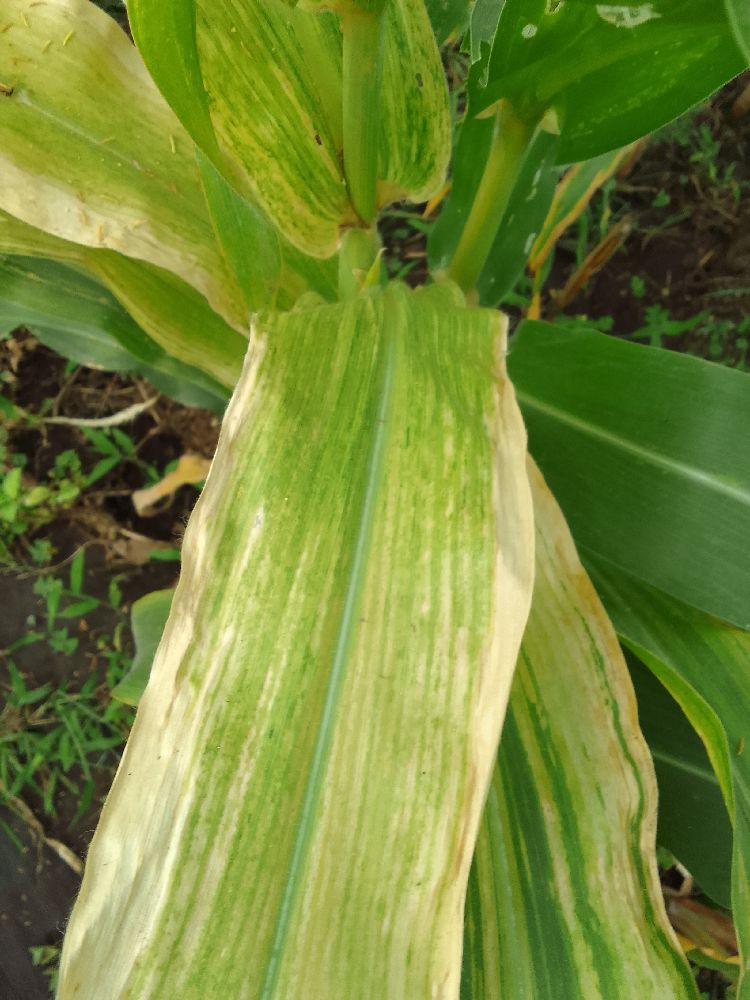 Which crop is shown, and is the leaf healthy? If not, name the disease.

maize, maize lethal necrosis
